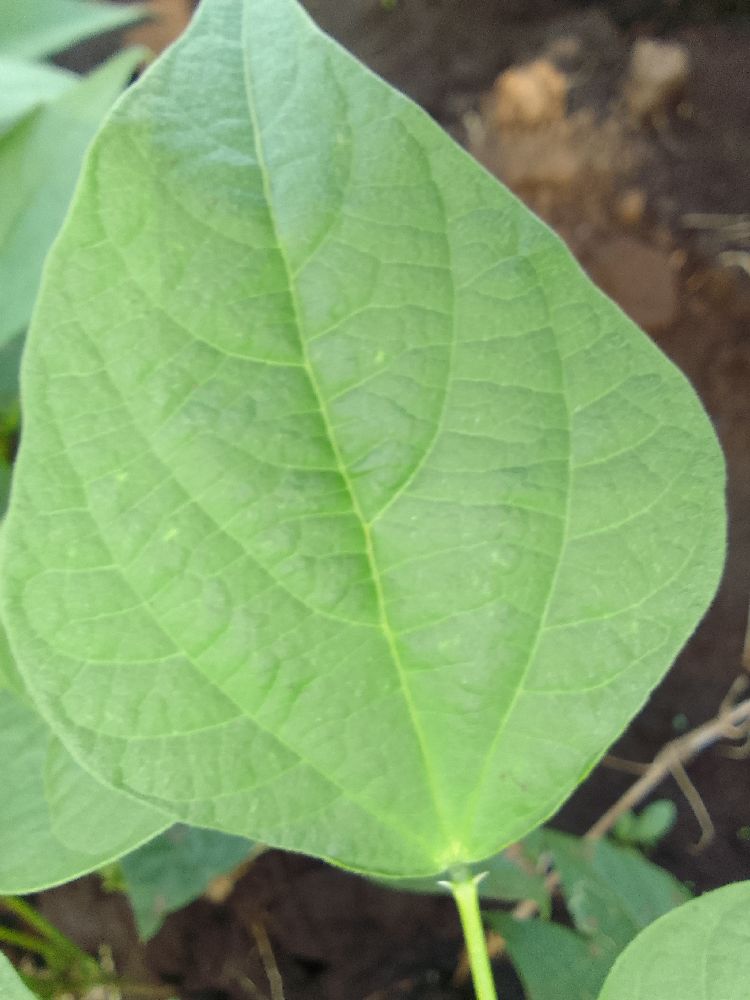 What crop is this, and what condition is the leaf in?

common bean, healthy
